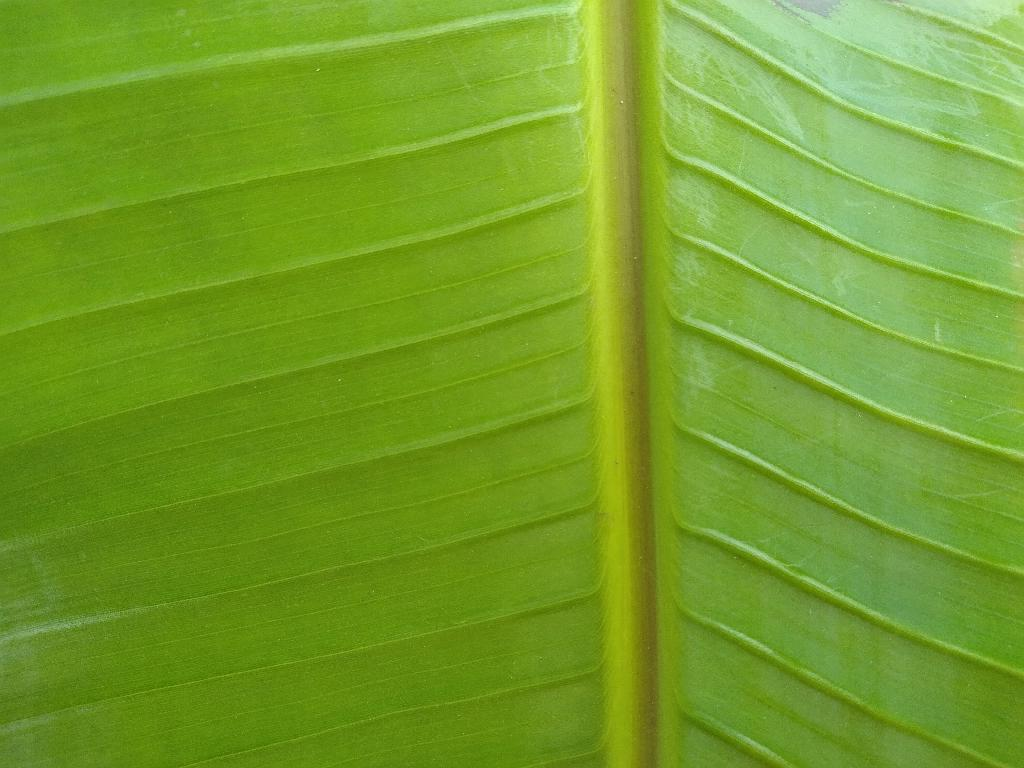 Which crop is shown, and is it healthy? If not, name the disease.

banana, healthy
